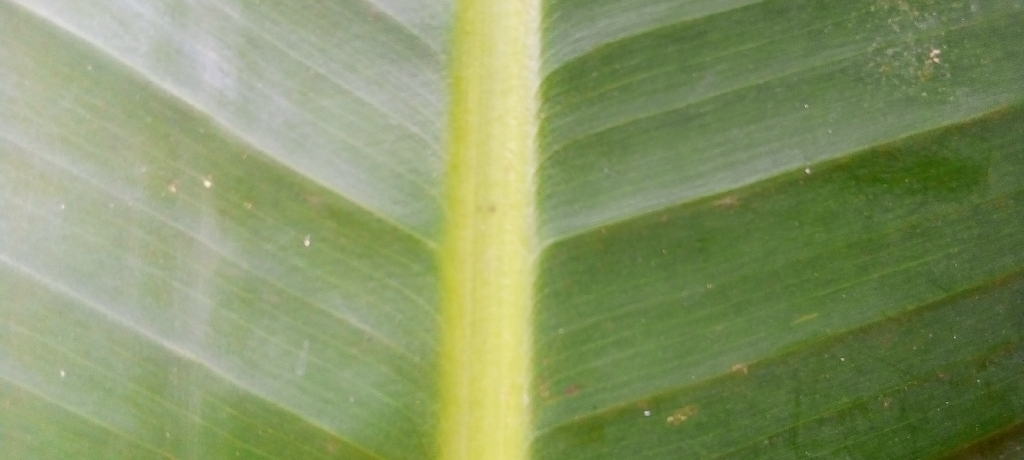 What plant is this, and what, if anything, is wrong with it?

banana, healthy
